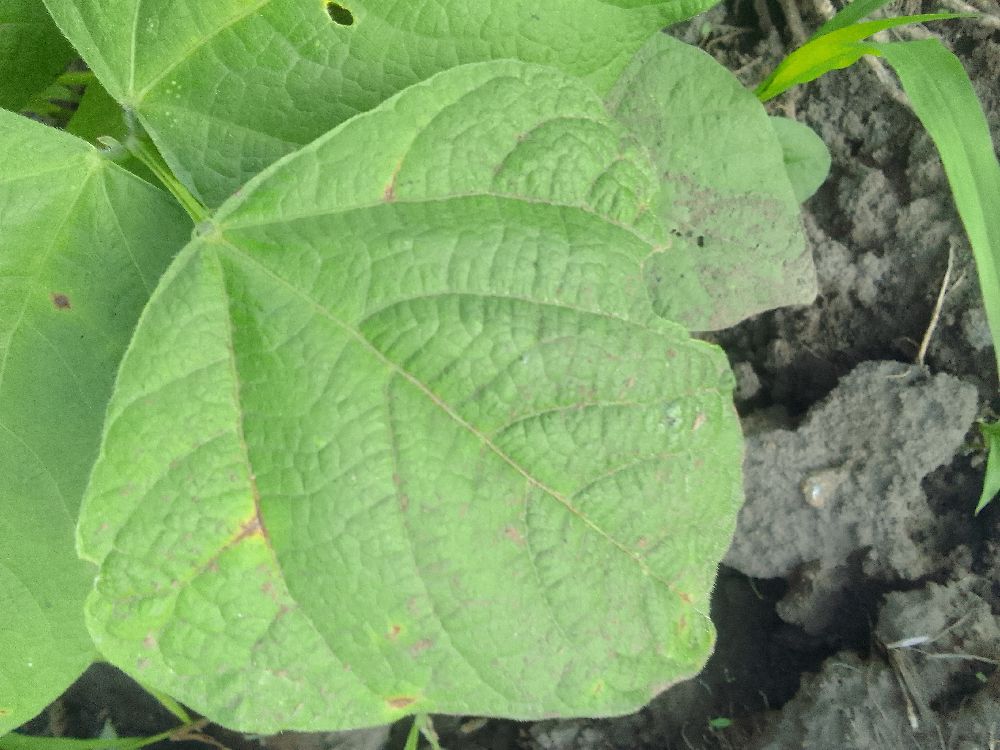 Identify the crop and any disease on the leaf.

common bean, healthy
